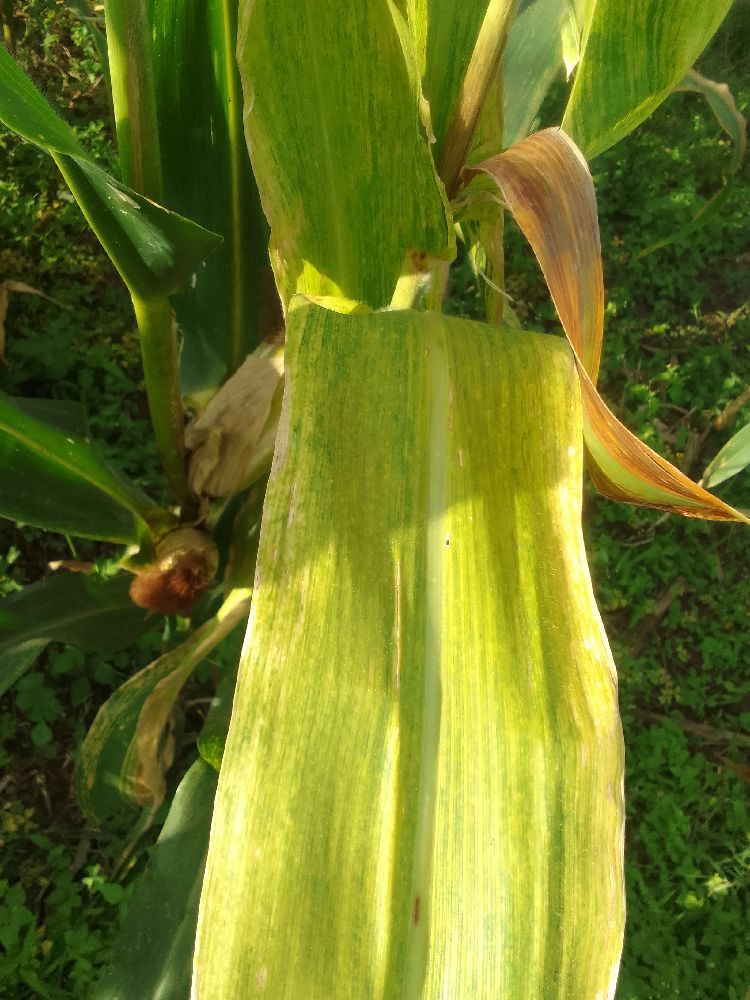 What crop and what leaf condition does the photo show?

maize, maize lethal necrosis
